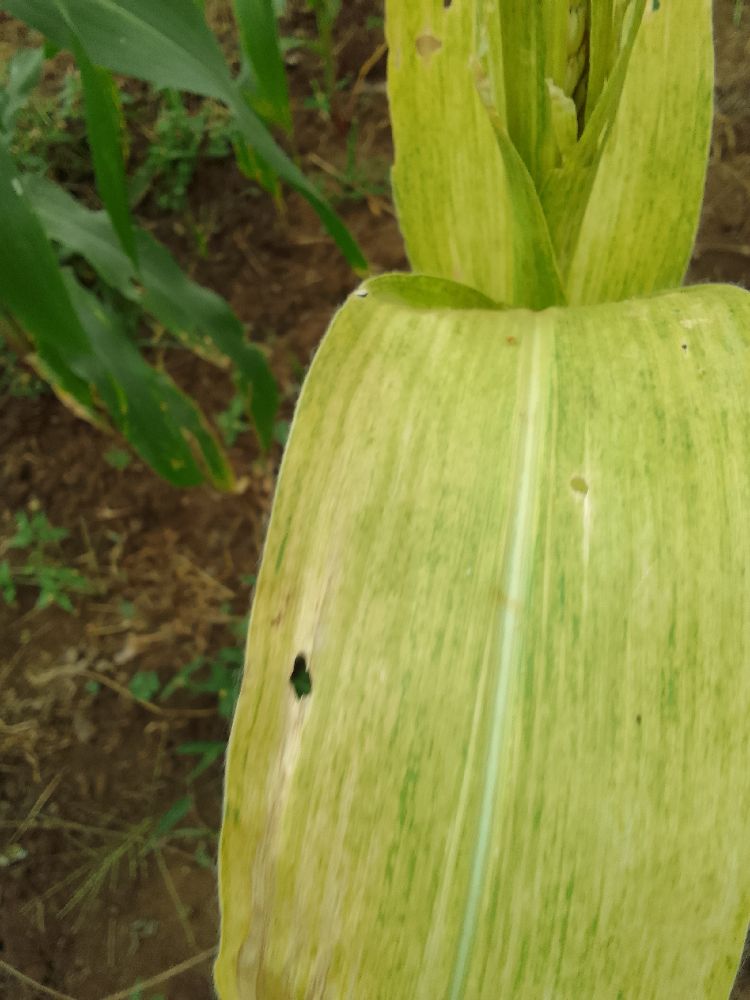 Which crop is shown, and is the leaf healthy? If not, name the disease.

maize, maize lethal necrosis
